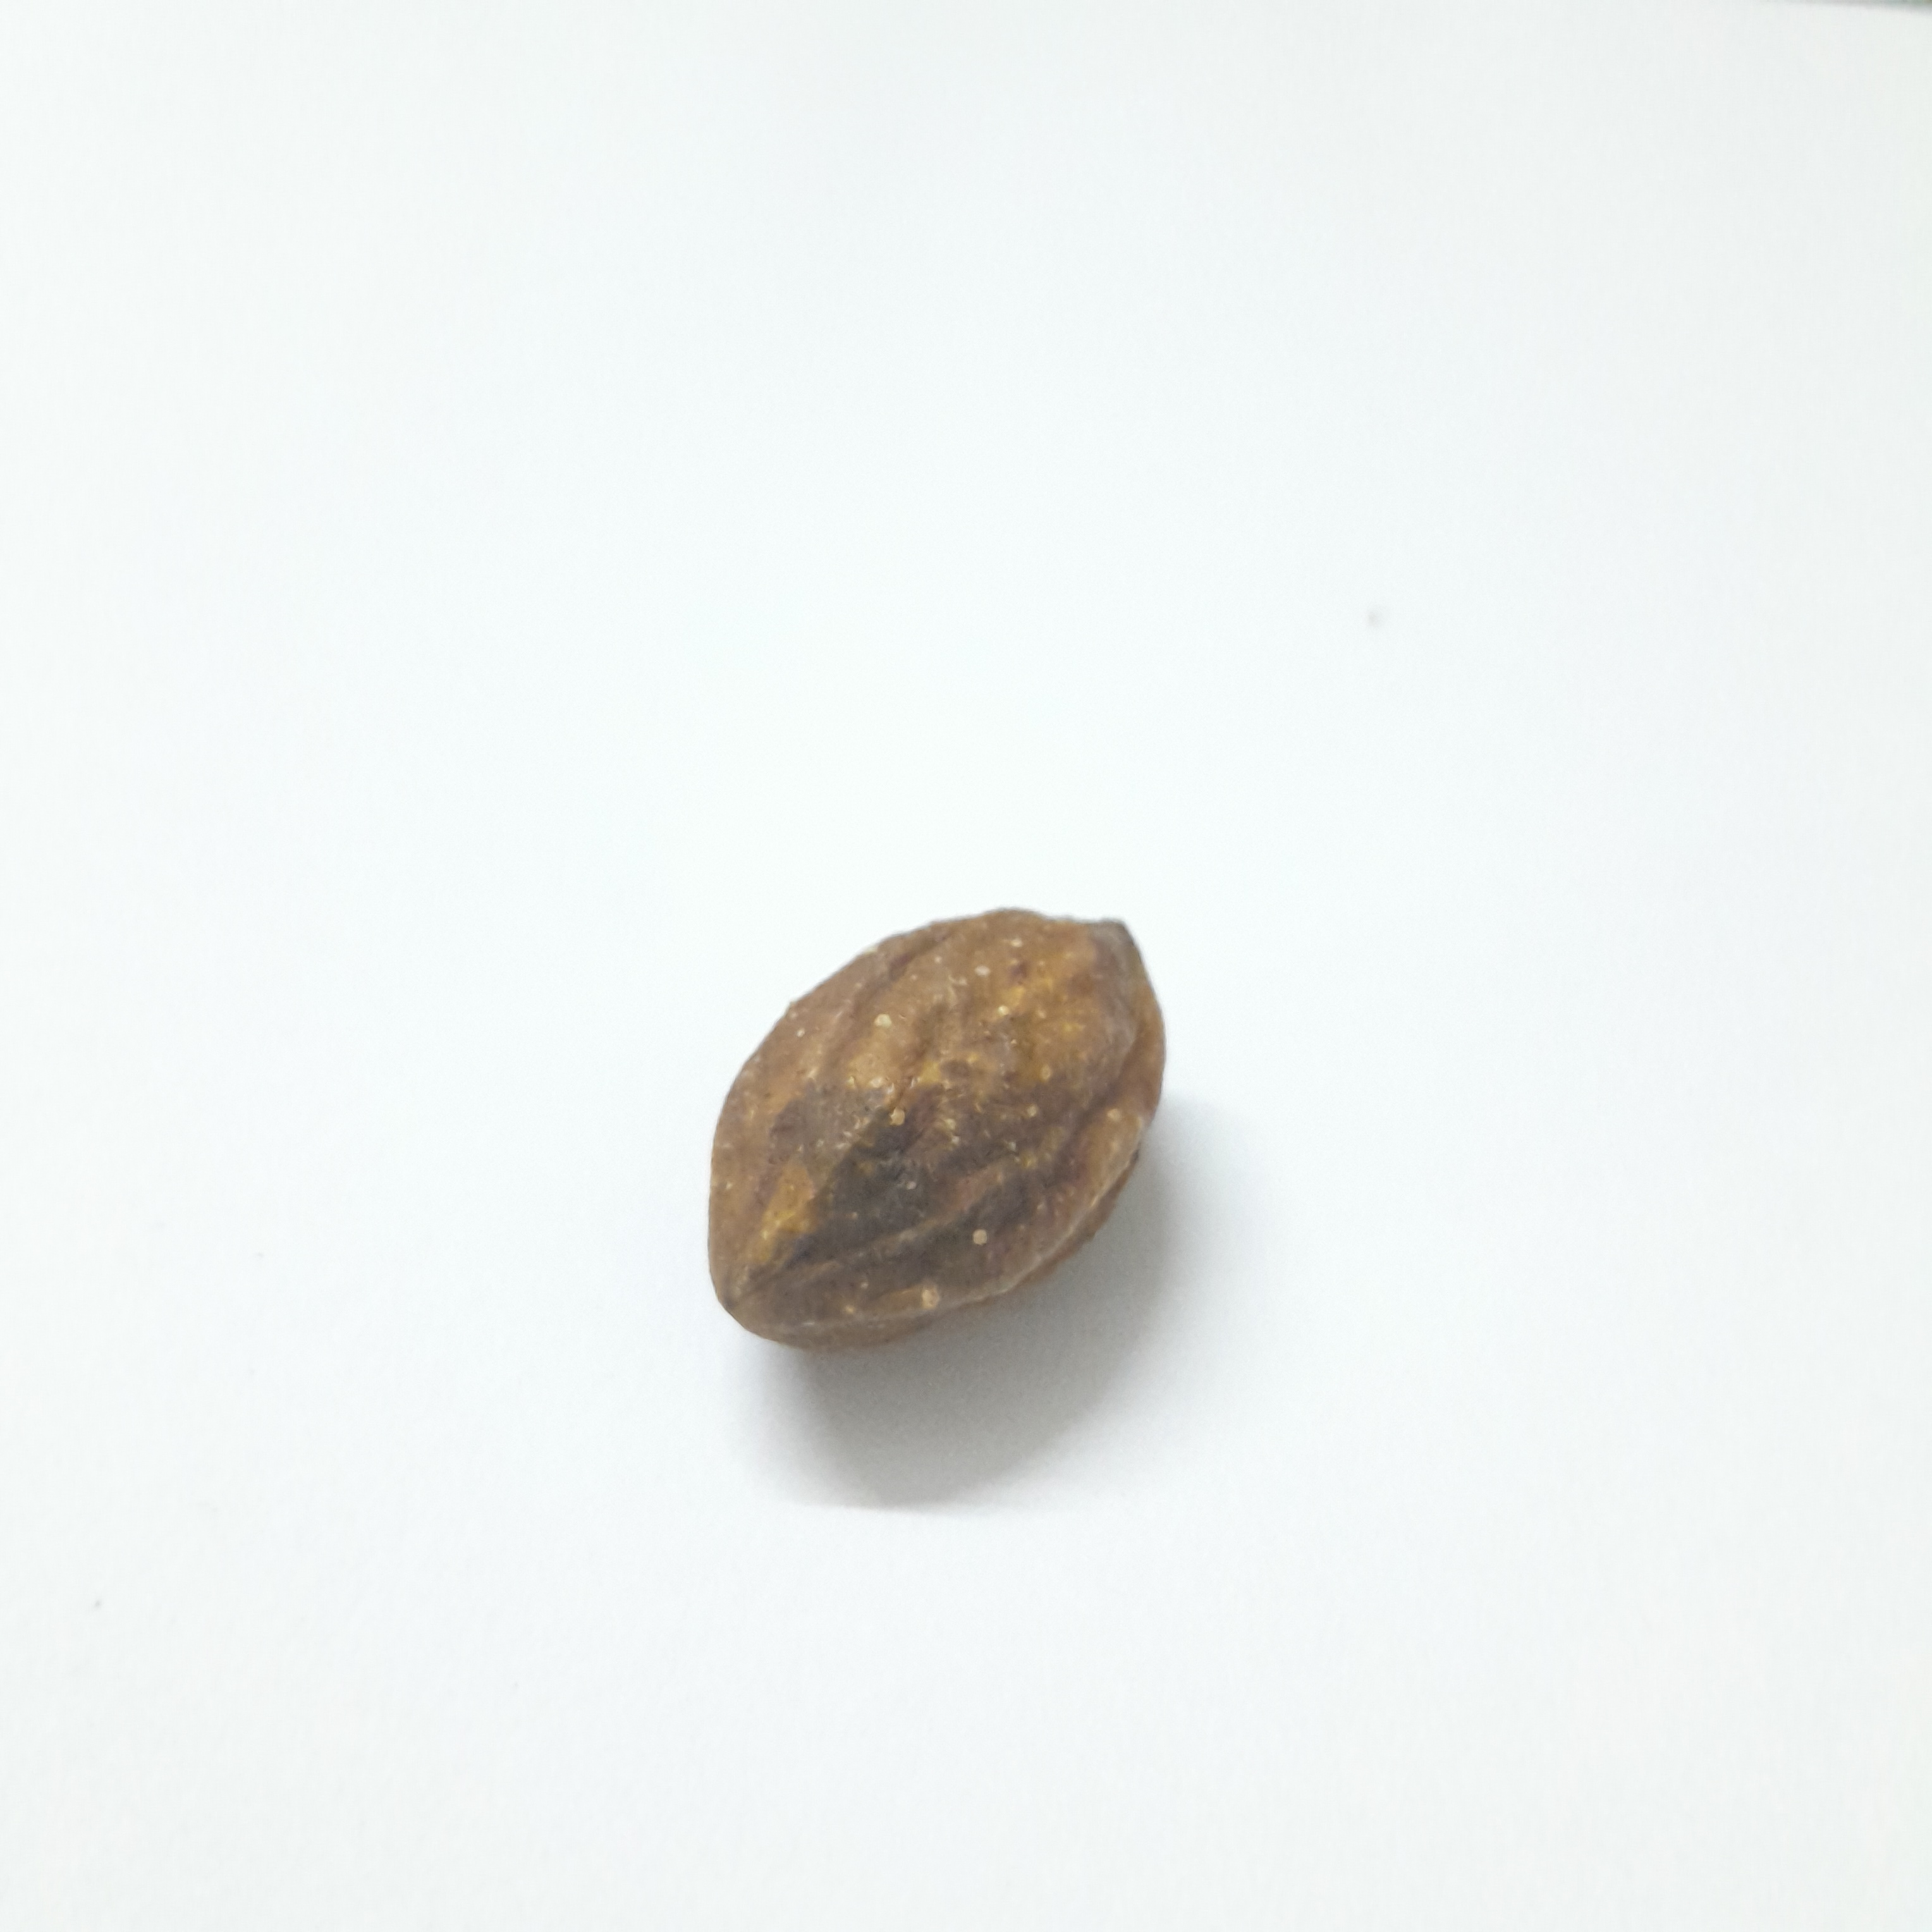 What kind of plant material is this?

hirdaa
